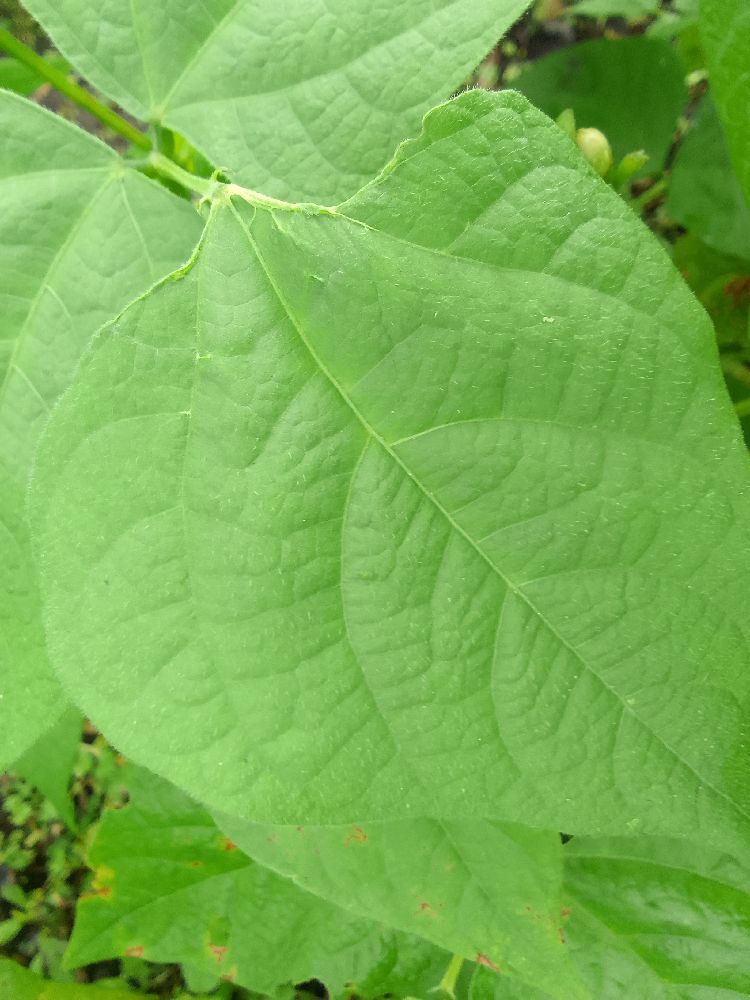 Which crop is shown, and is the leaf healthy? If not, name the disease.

common bean, healthy
